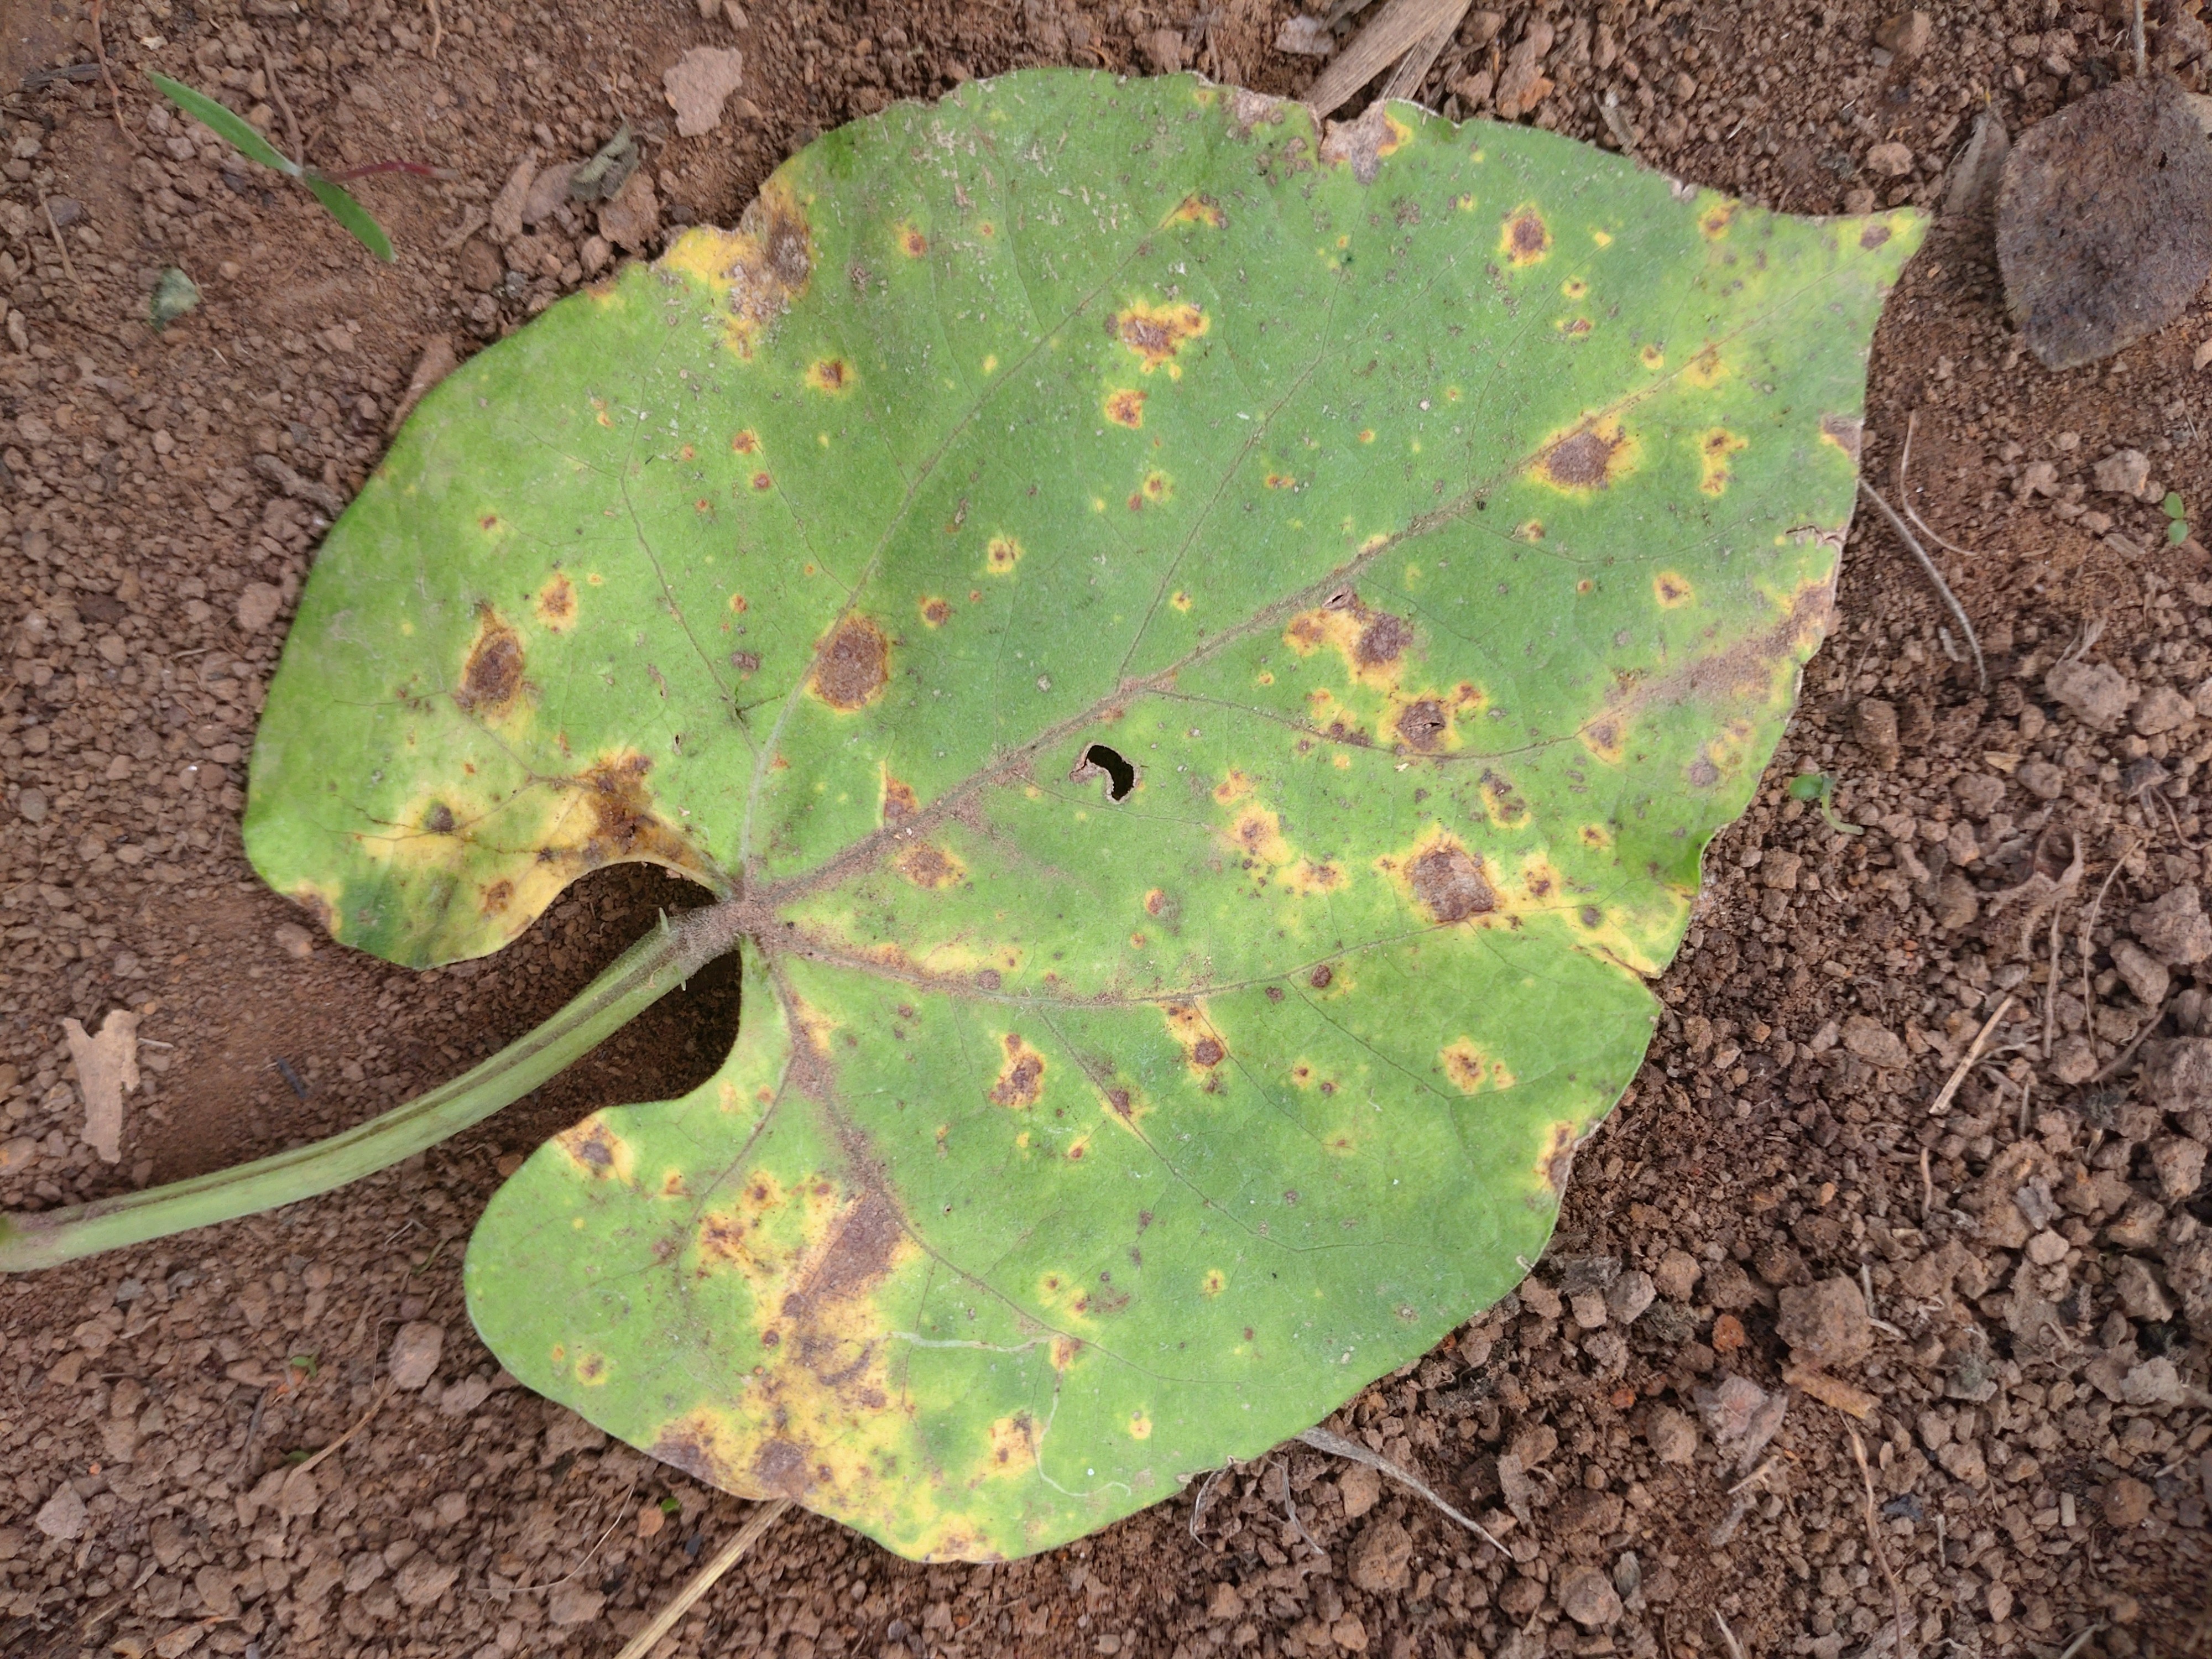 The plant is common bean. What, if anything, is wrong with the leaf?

rust
